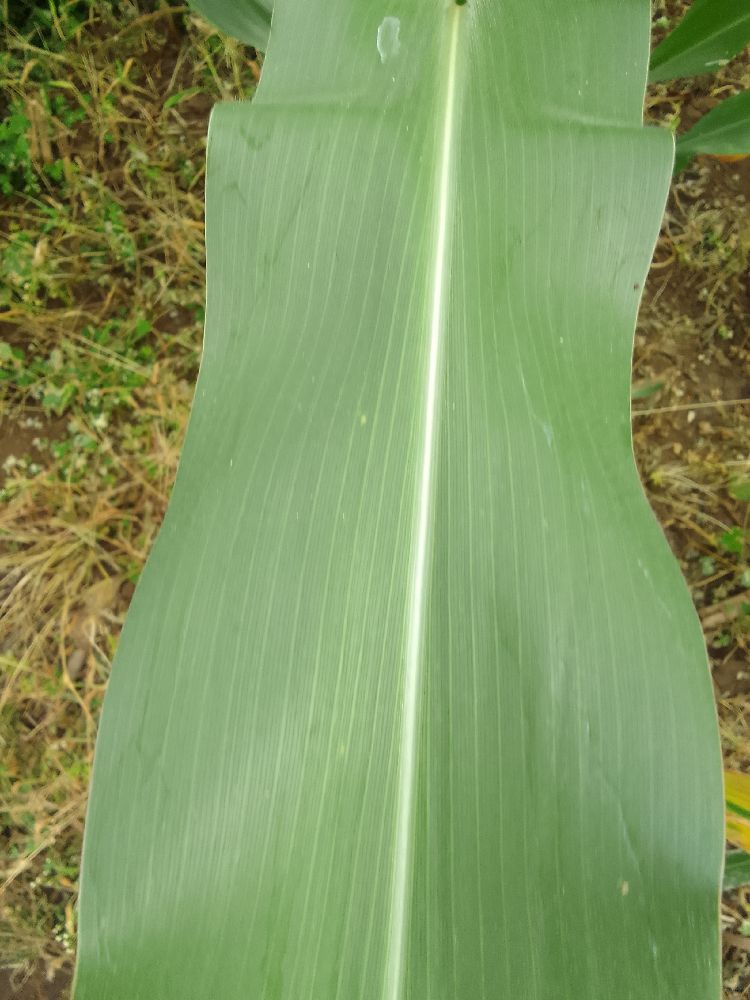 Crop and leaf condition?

maize, healthy
